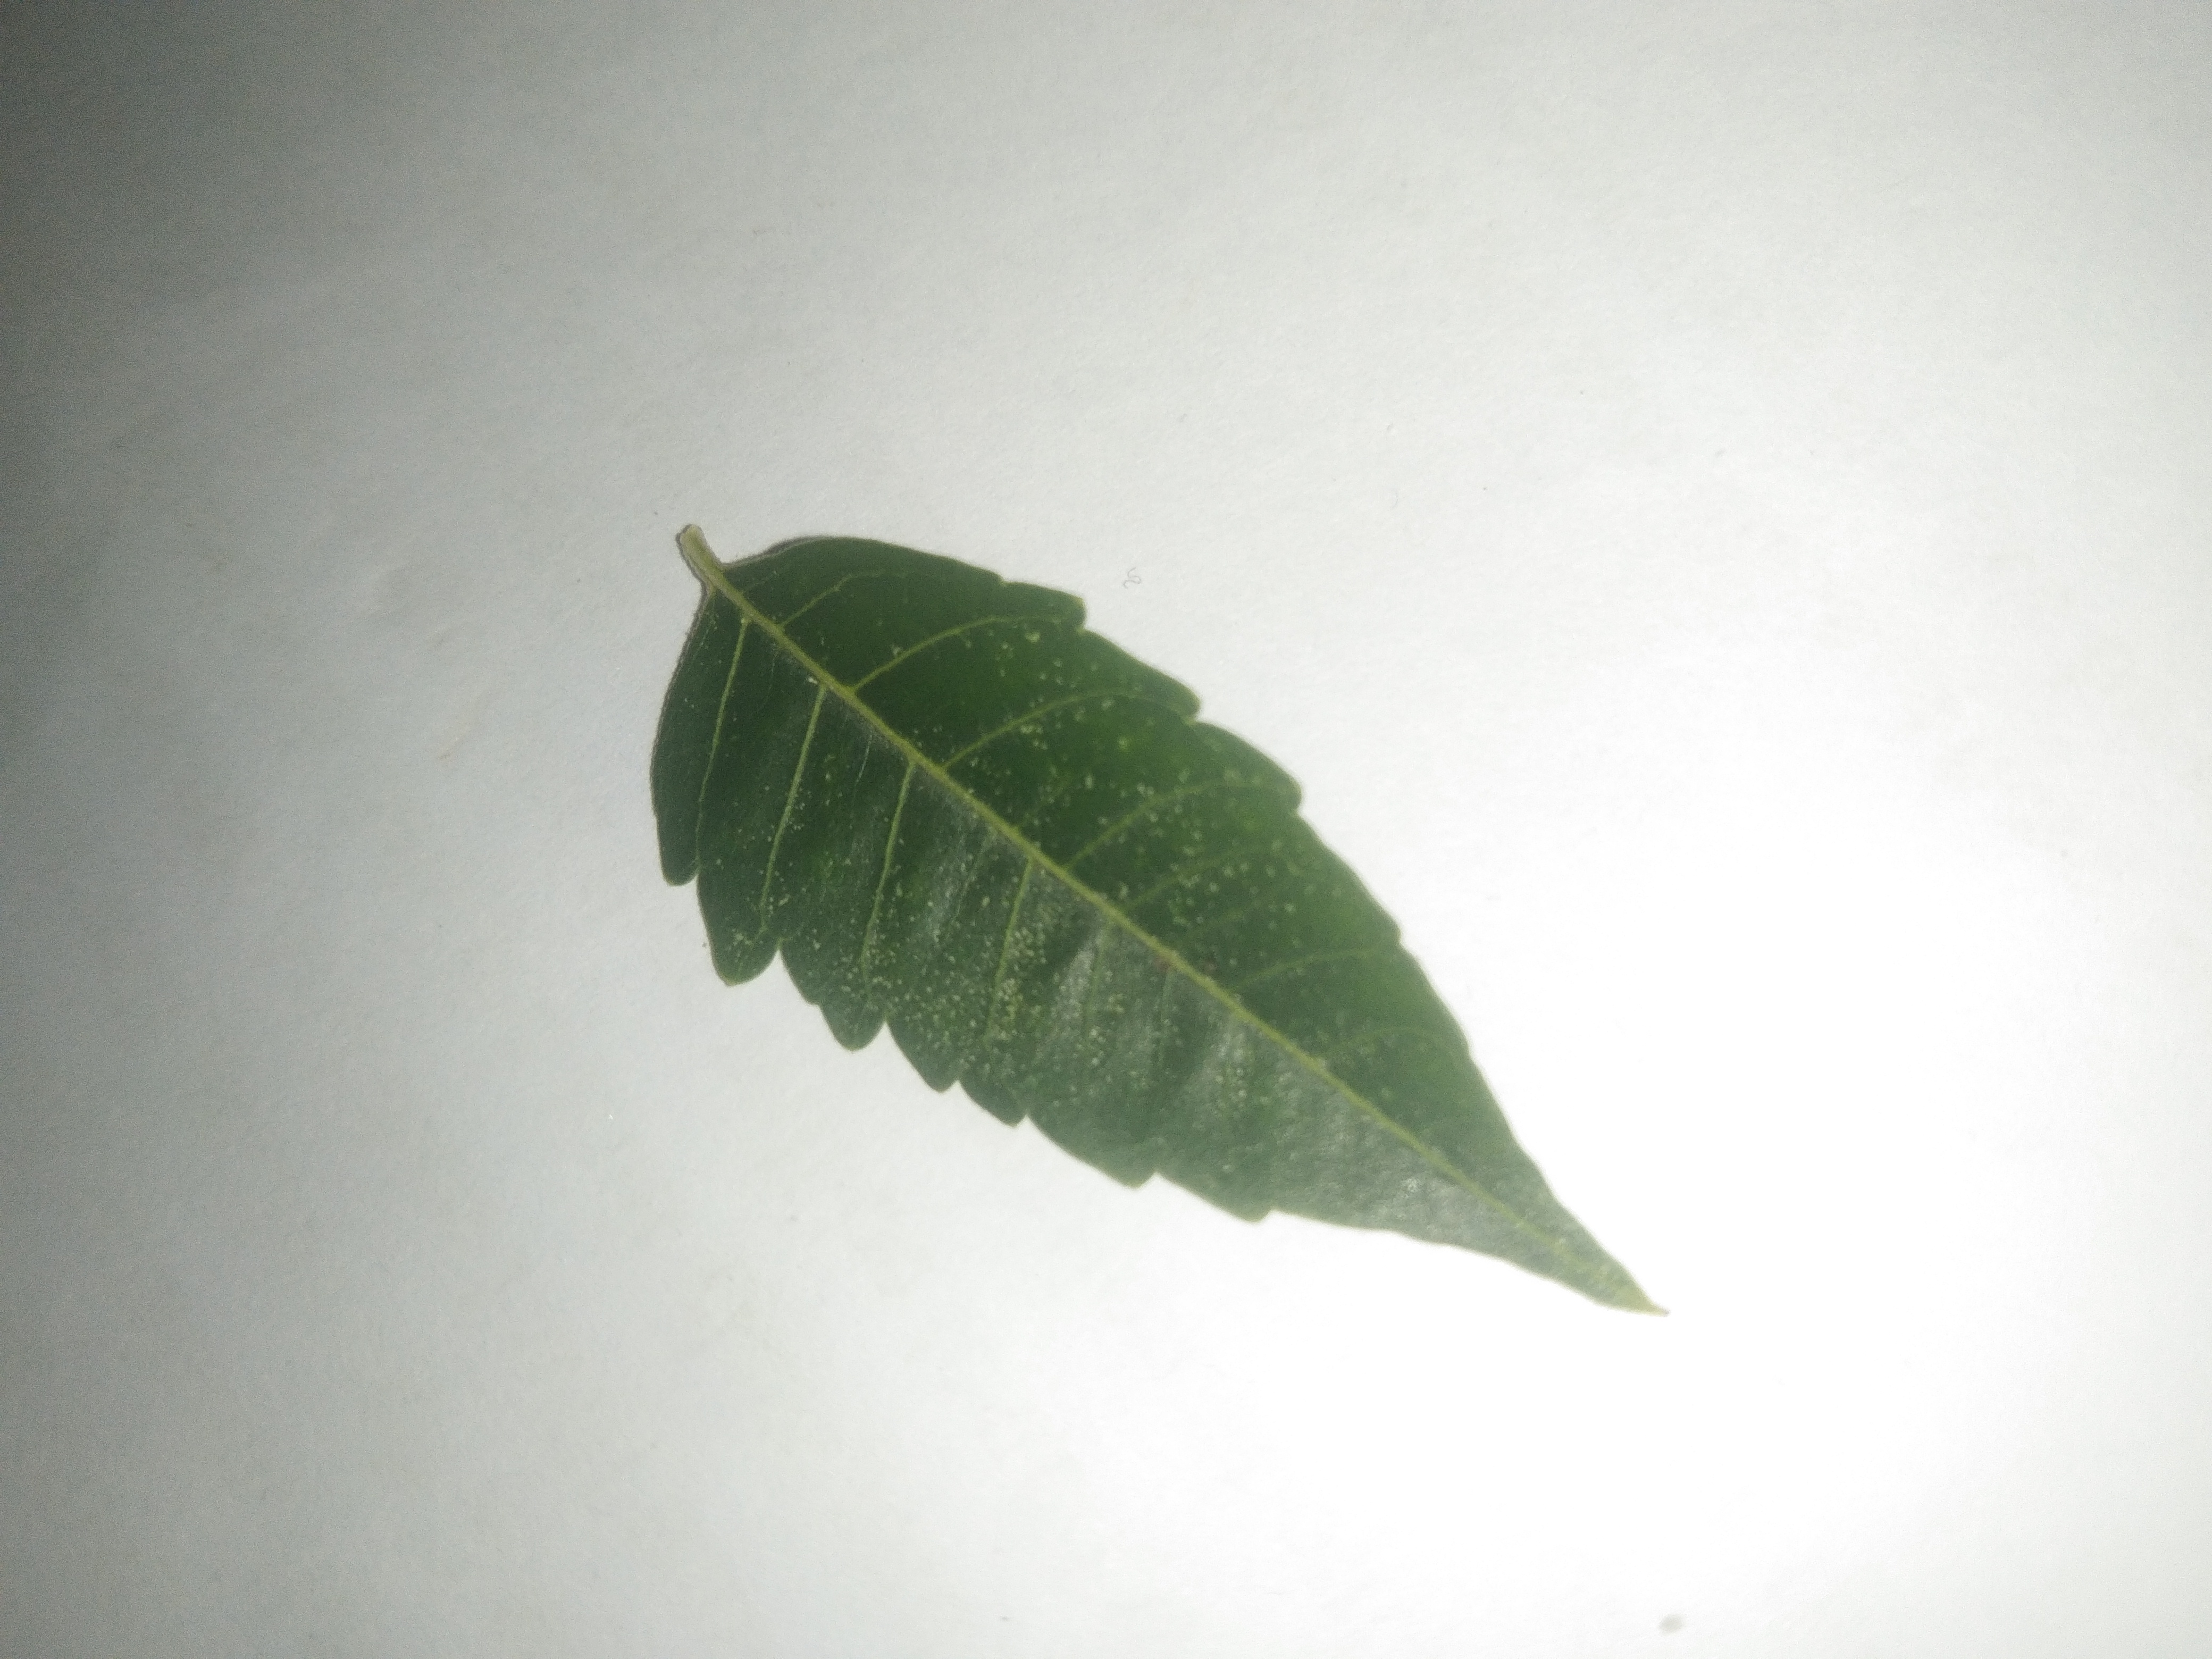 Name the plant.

neem
